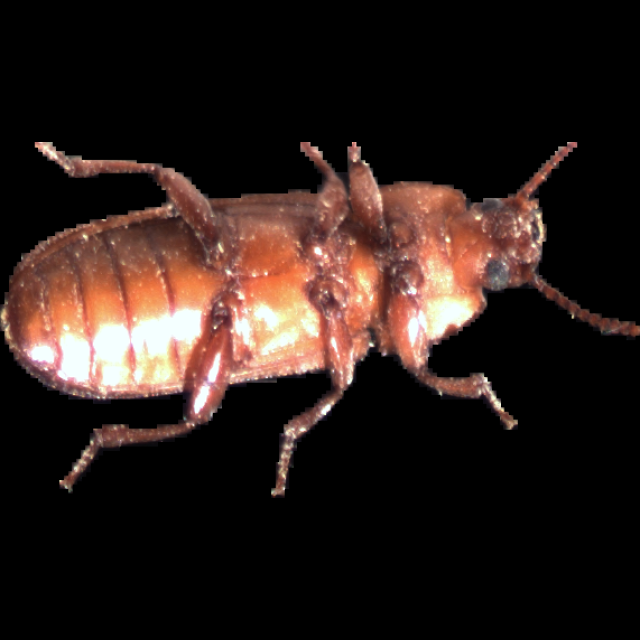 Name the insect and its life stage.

mealworm beetle
